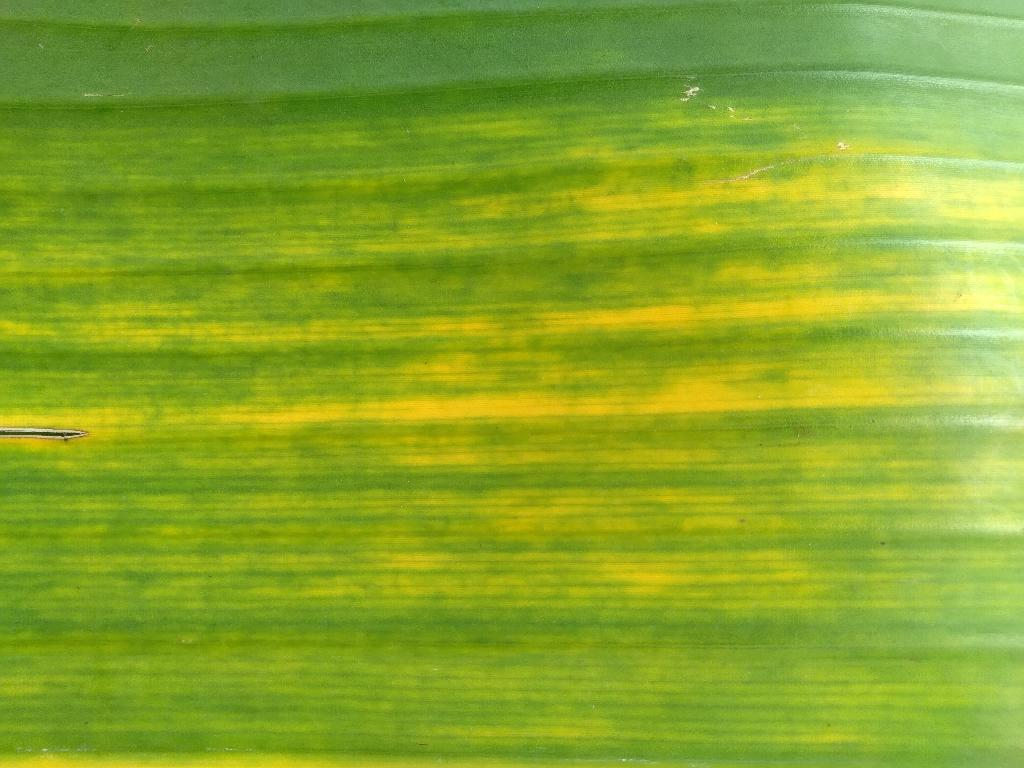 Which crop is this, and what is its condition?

banana, fusarium wilt race 1
